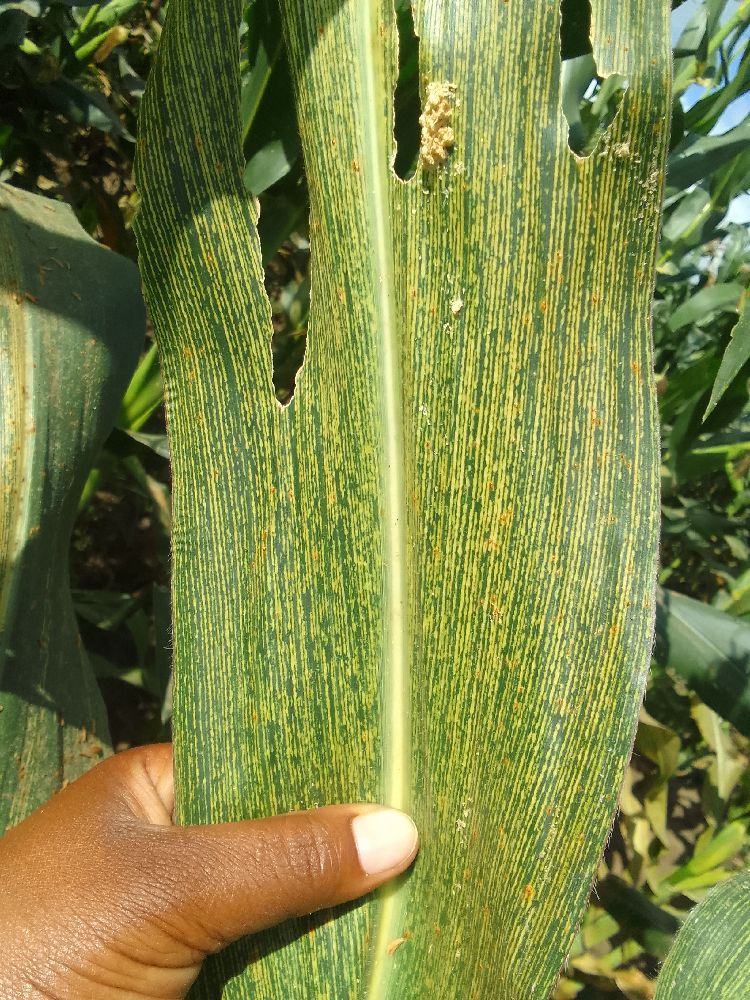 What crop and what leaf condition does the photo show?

maize, maize streak virus
